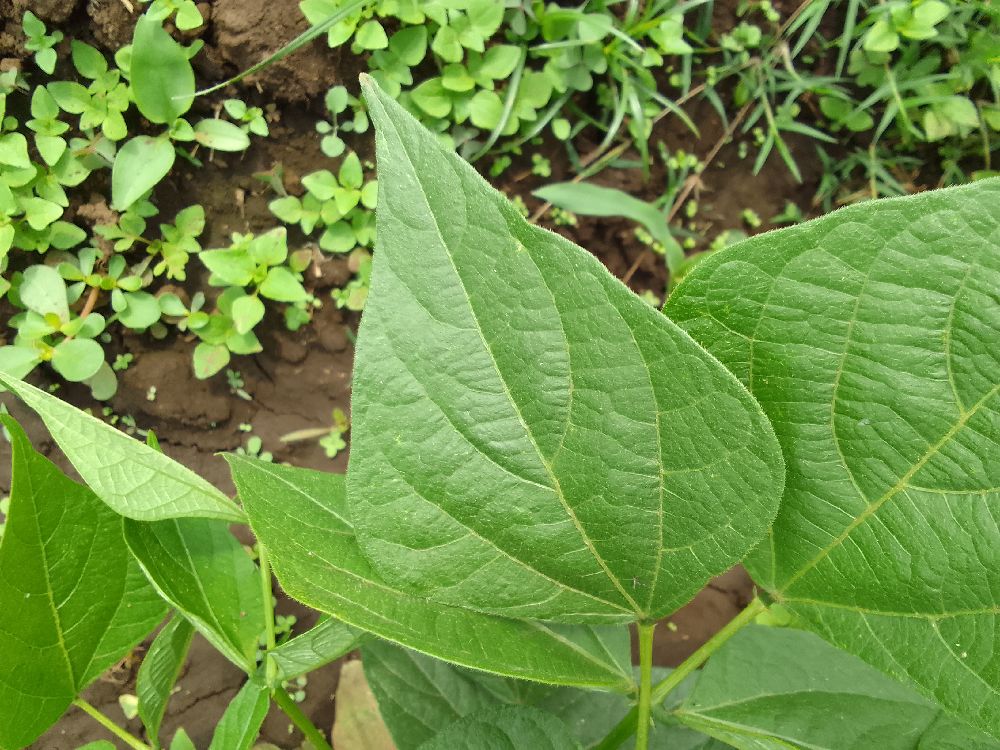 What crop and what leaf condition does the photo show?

common bean, healthy
